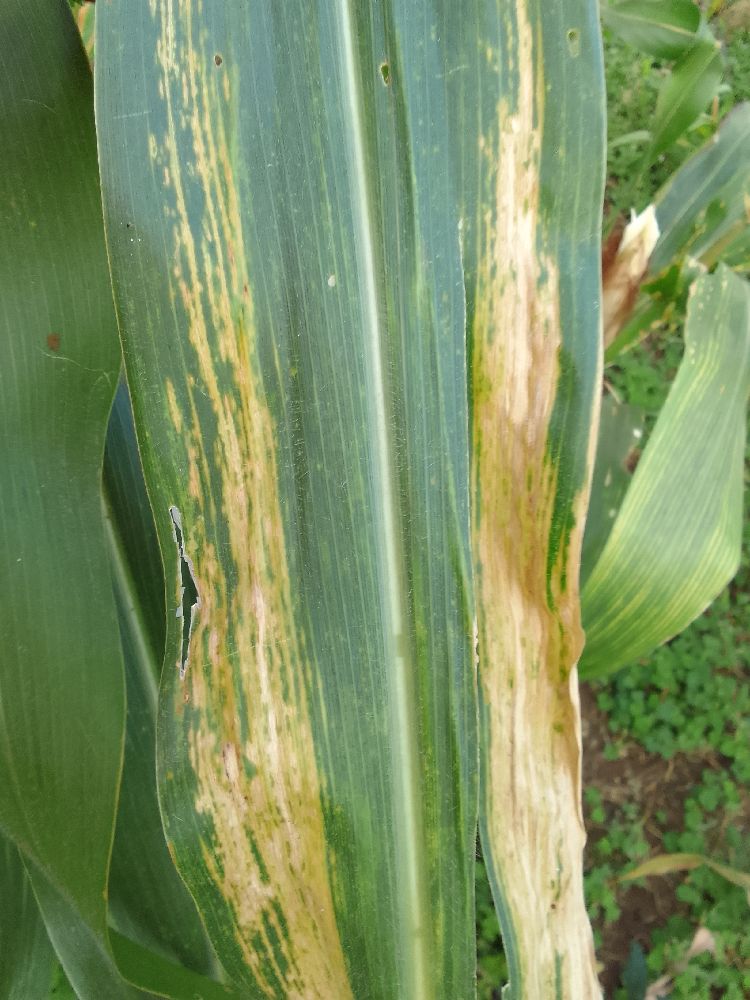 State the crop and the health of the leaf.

maize, maize lethal necrosis
